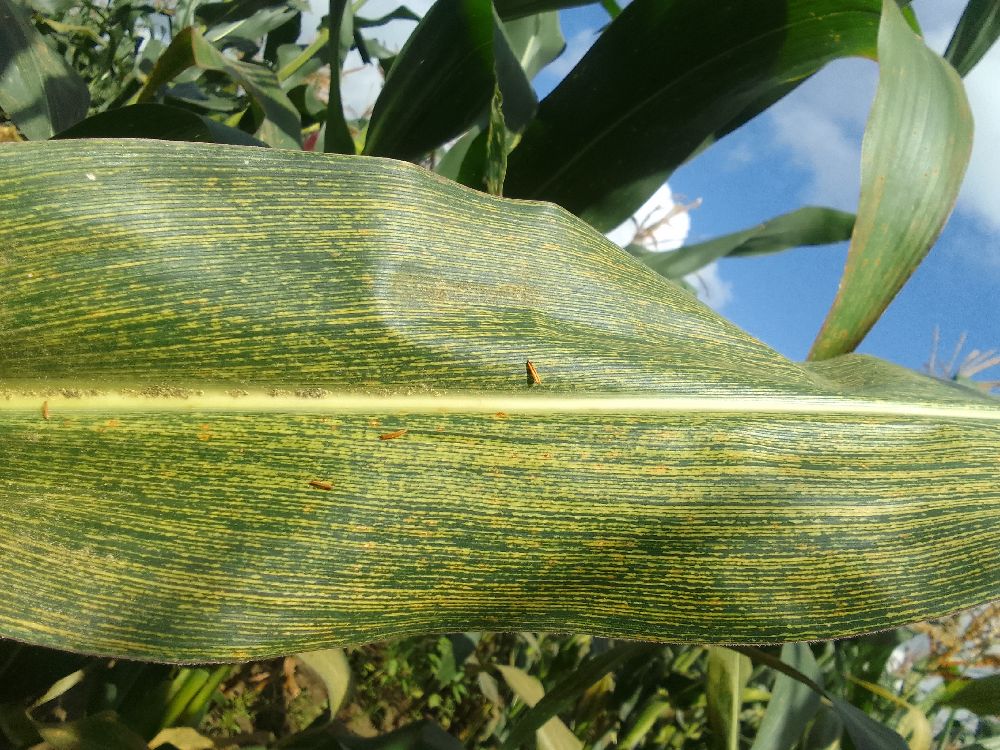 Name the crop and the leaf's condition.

maize, maize streak virus
